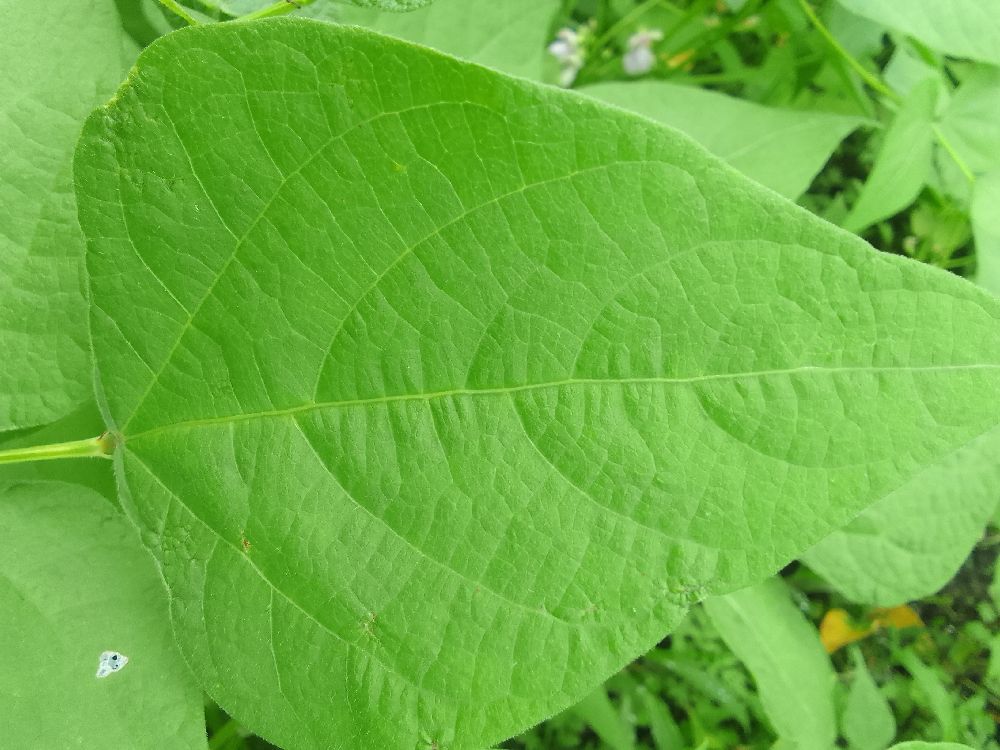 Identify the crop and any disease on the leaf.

common bean, healthy
